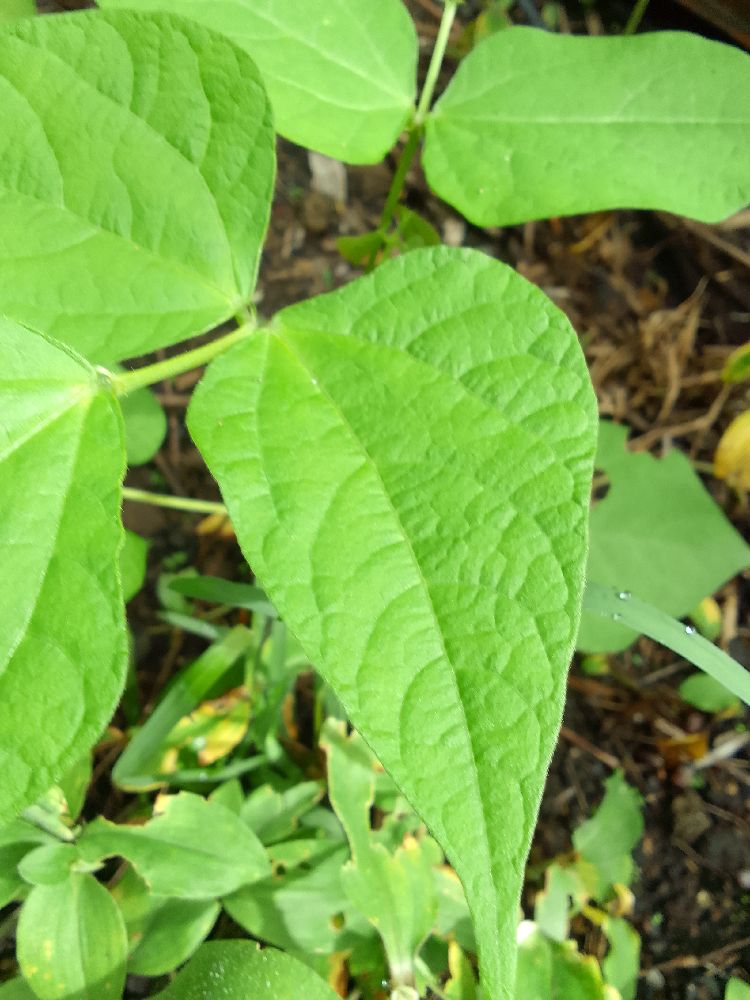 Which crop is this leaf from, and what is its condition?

common bean, healthy
